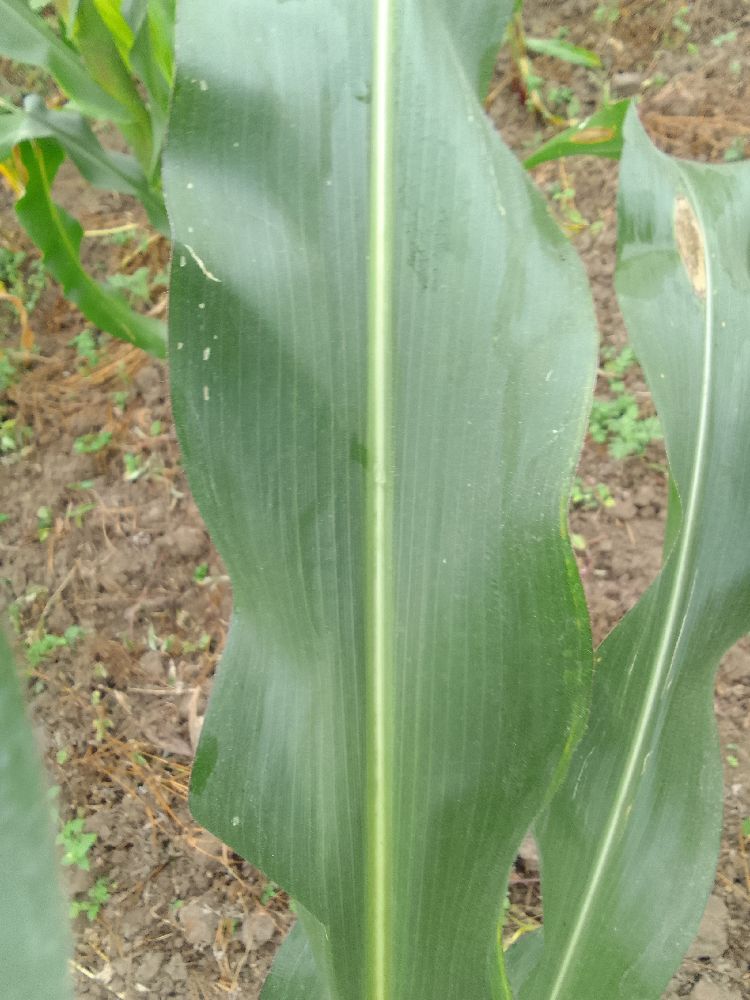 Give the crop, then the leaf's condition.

maize, healthy
